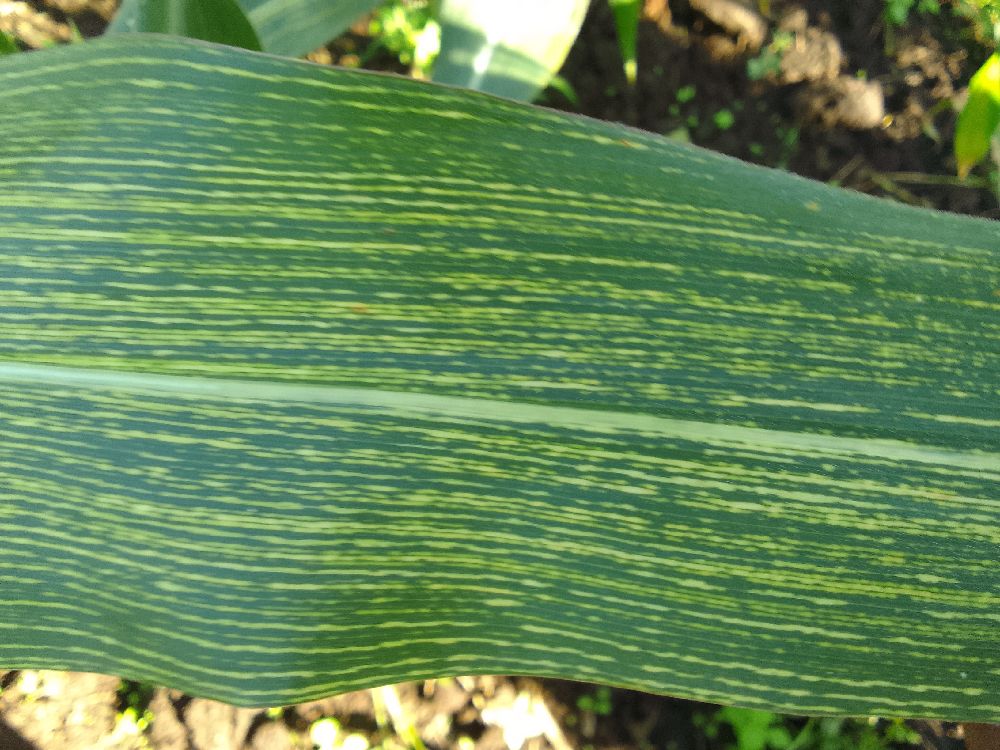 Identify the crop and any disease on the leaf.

maize, maize streak virus
